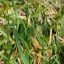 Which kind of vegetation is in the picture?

grass
